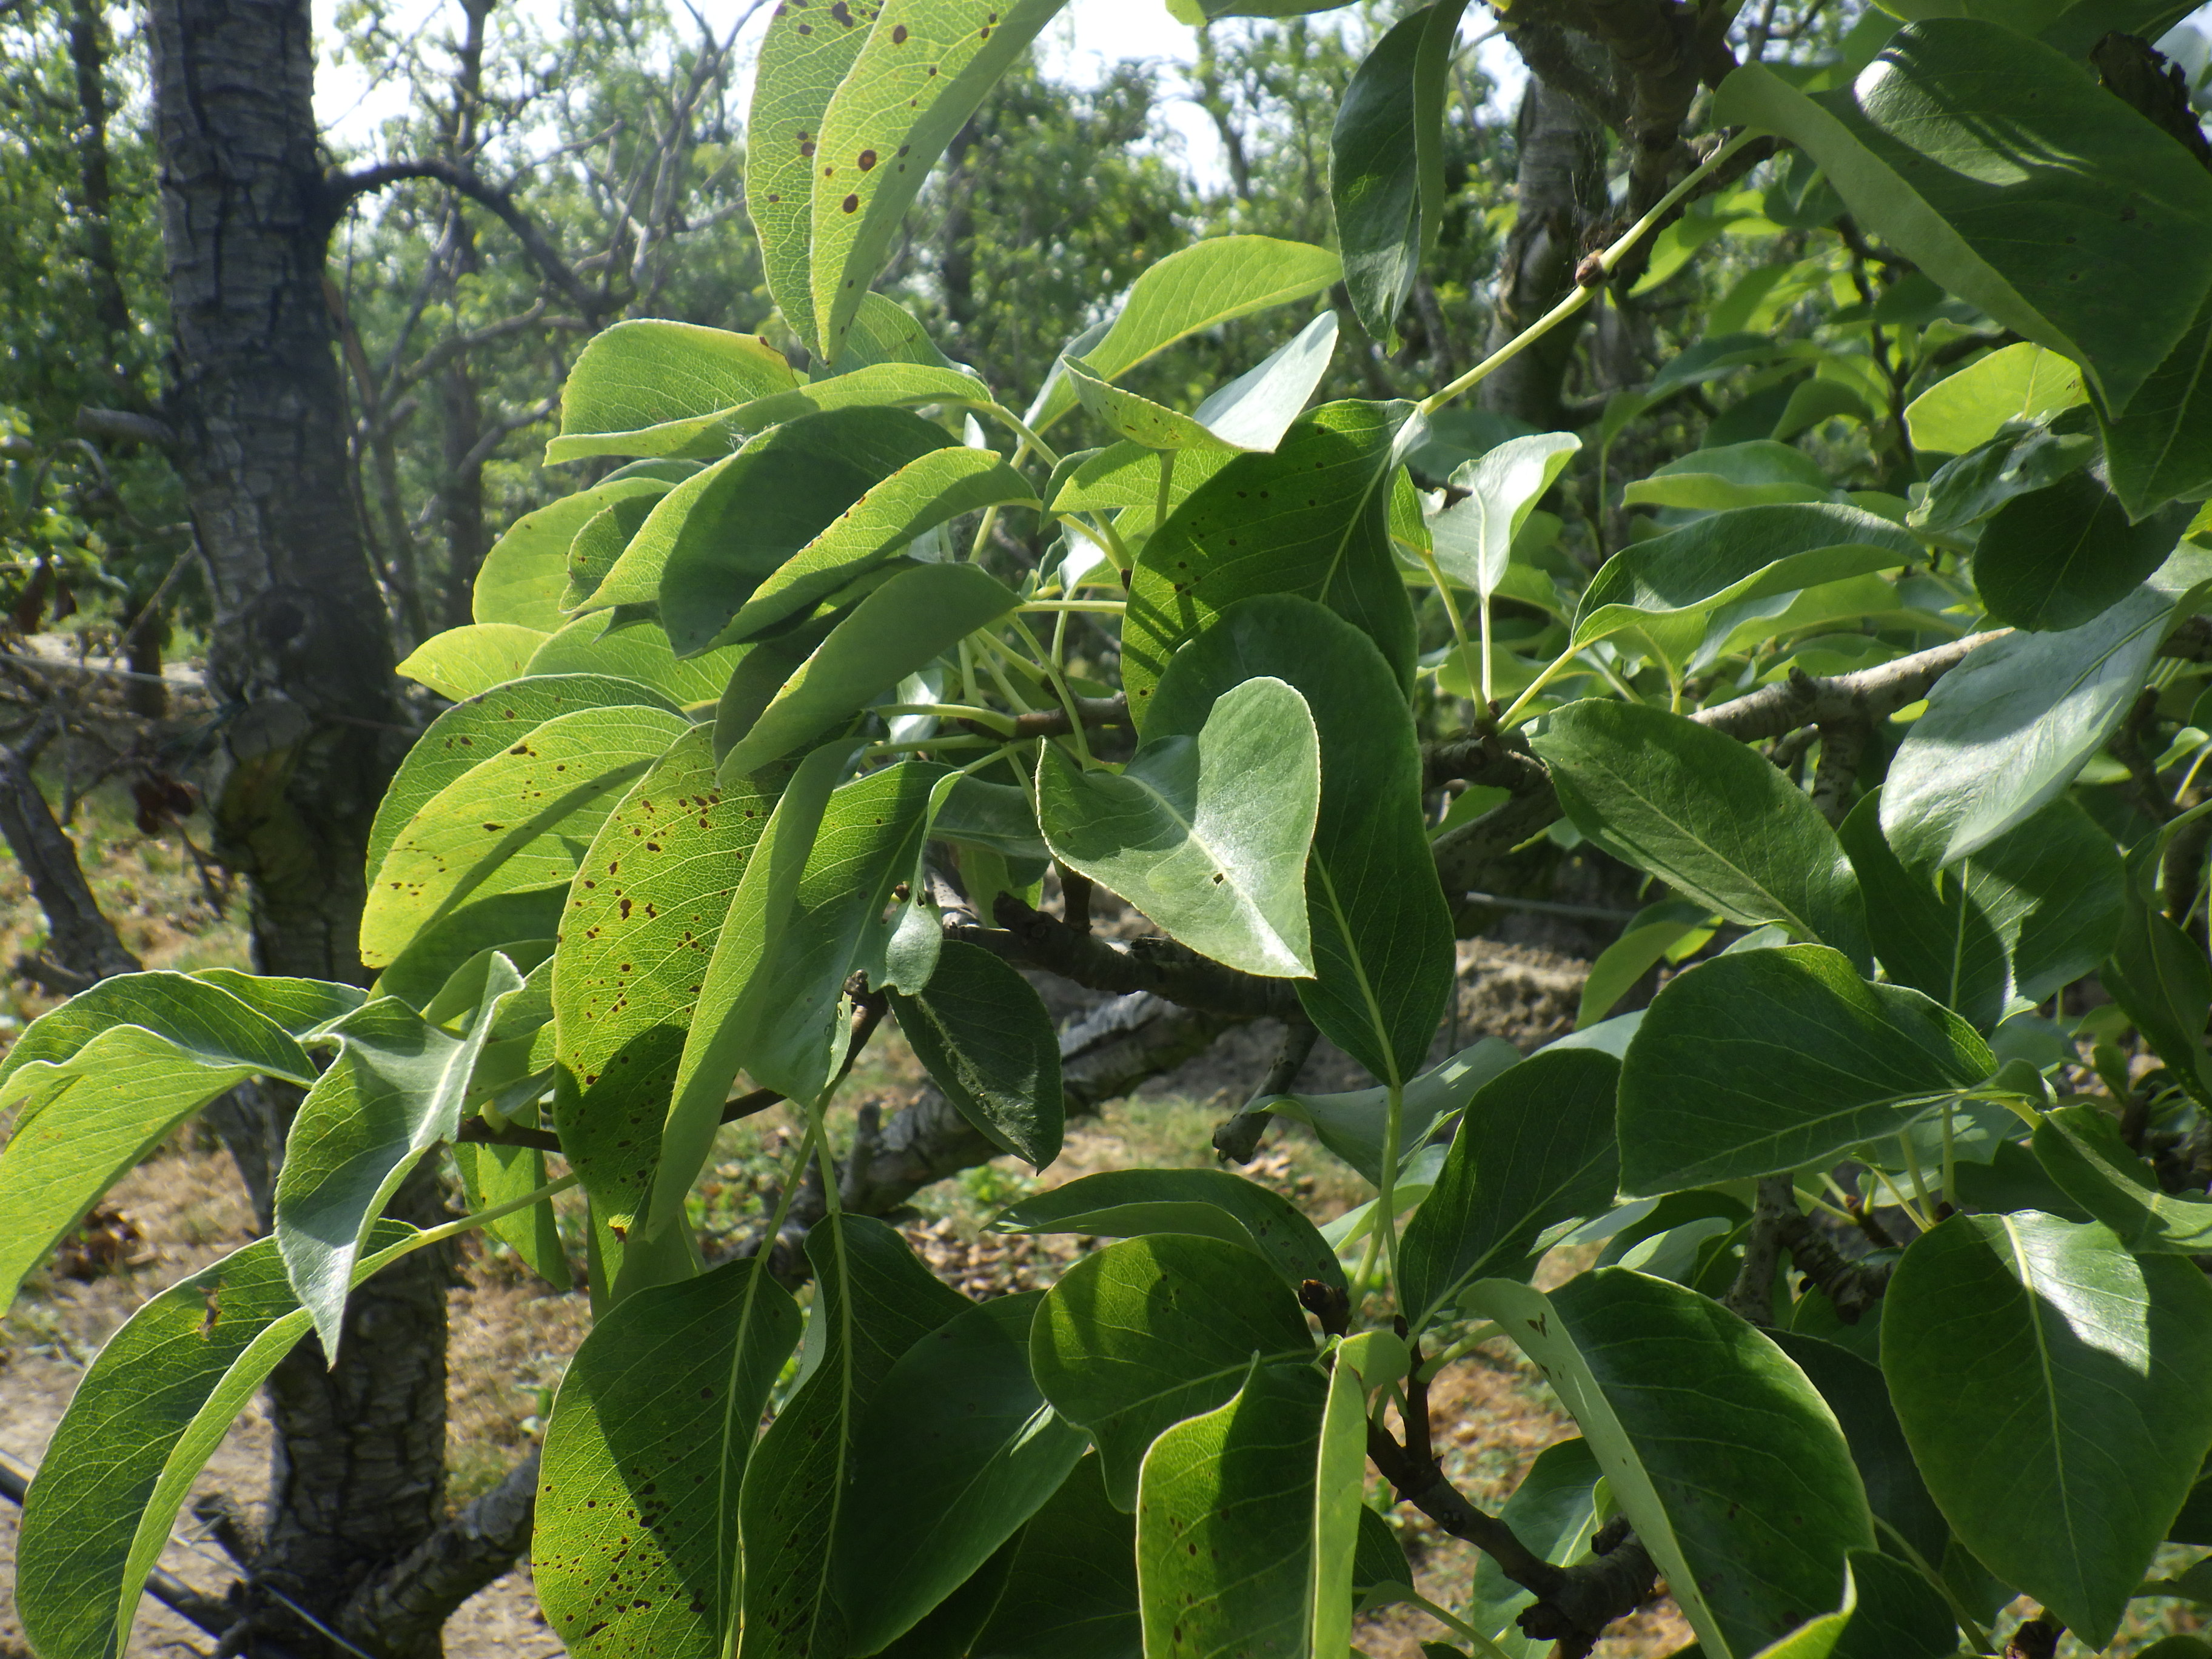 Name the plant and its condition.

pear, black spot, mechanical damage
